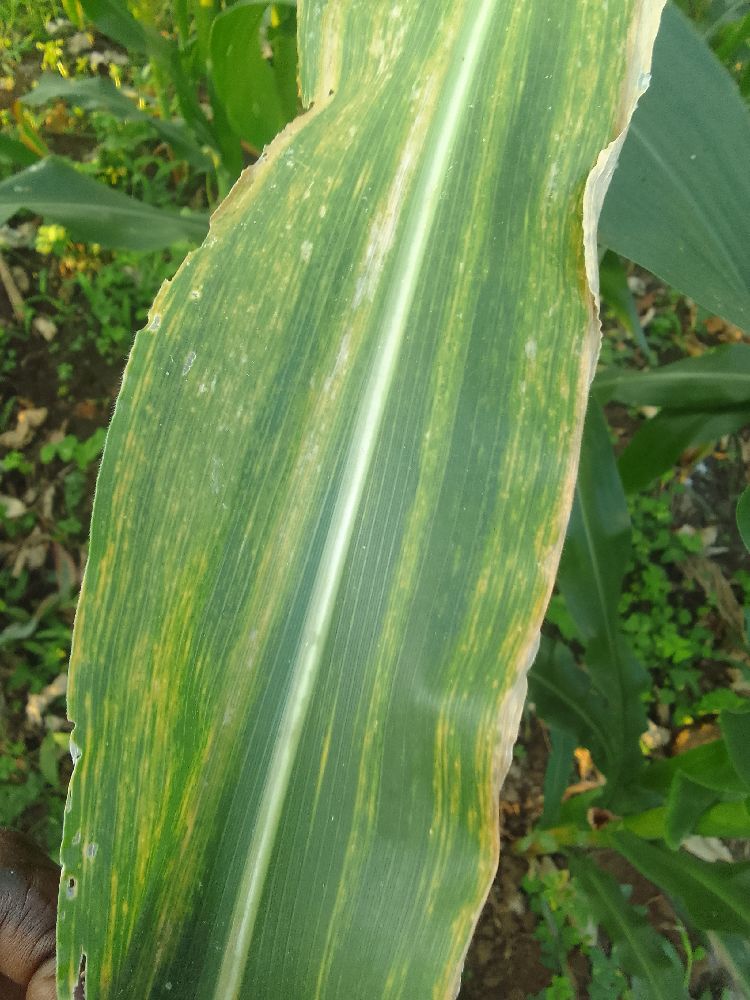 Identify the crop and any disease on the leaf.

maize, maize lethal necrosis
